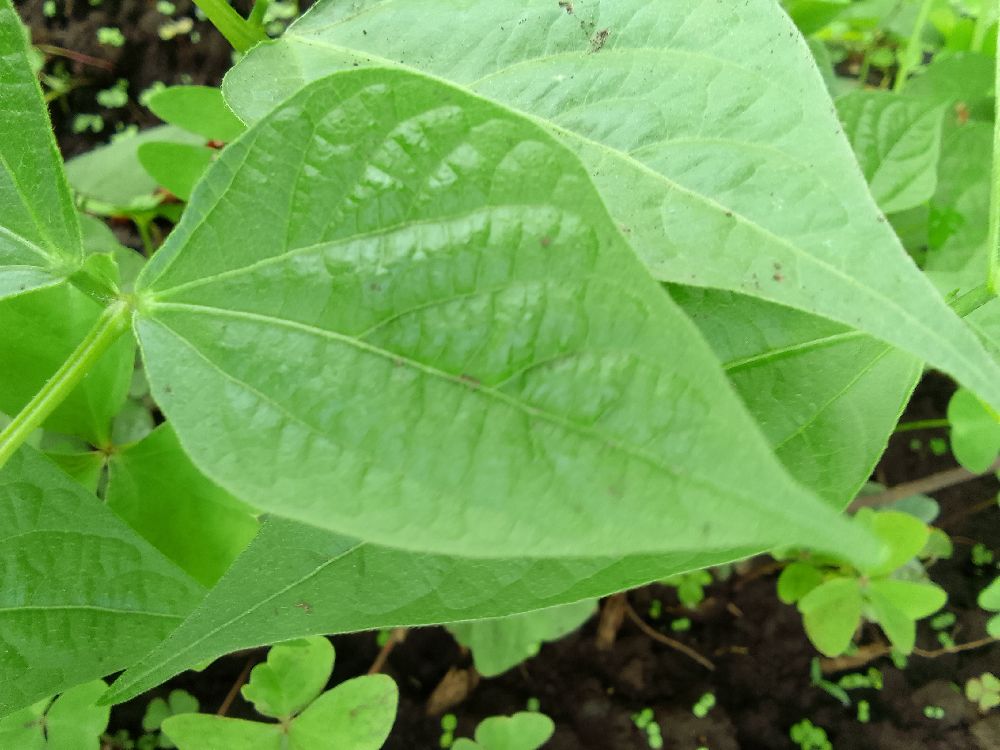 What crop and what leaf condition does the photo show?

common bean, healthy
